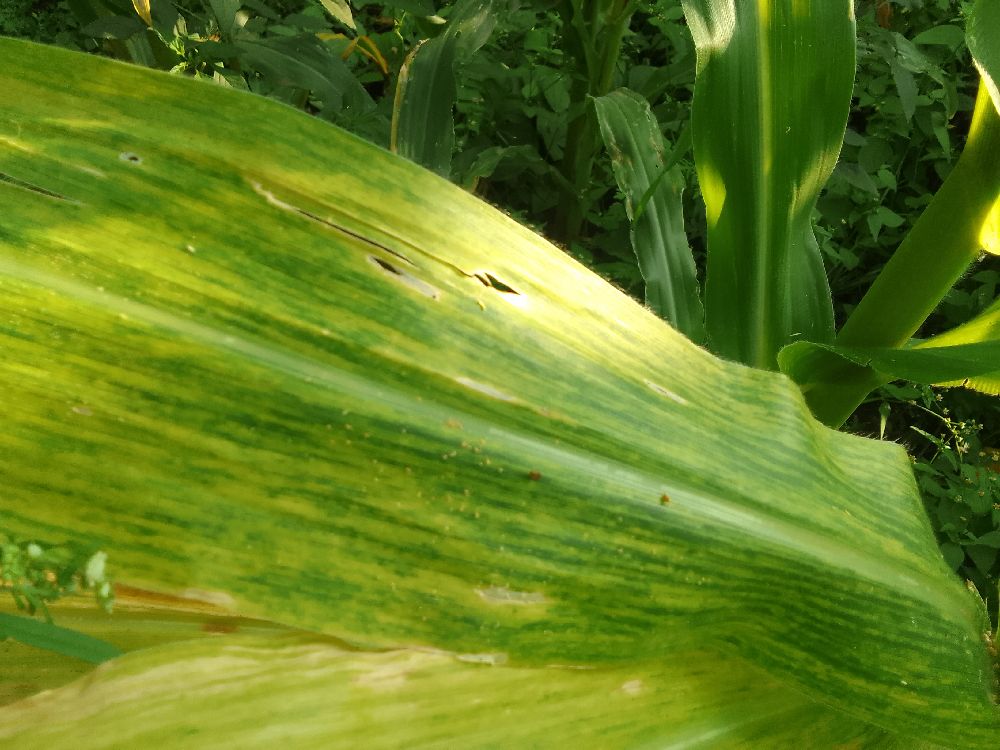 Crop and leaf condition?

maize, maize lethal necrosis
